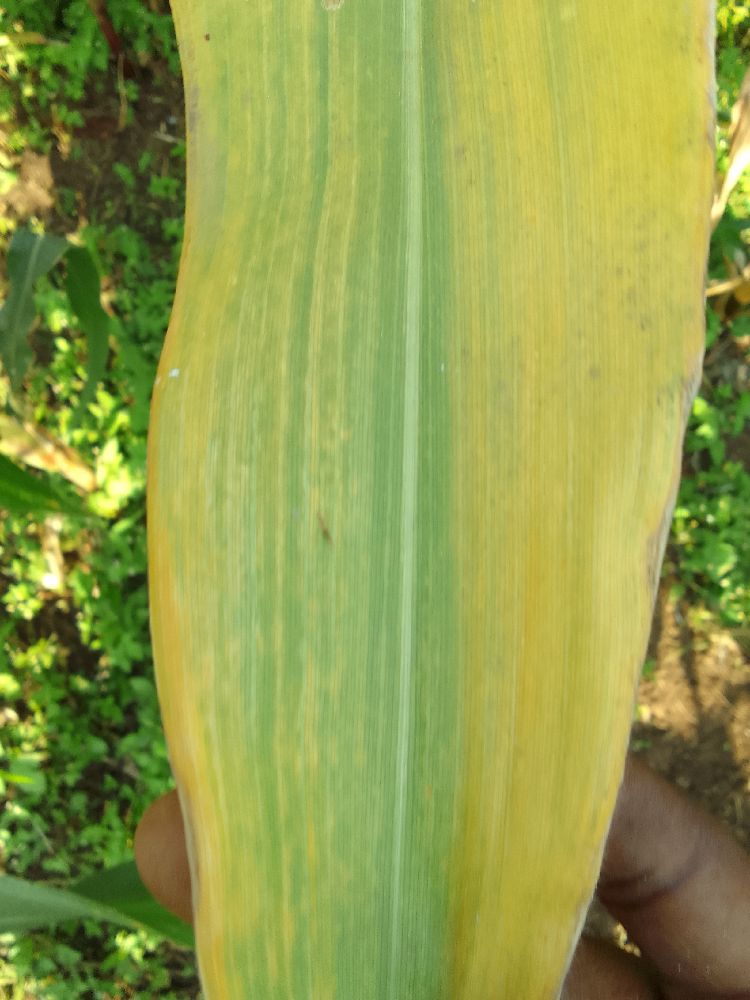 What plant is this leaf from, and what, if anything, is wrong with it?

maize, maize lethal necrosis
